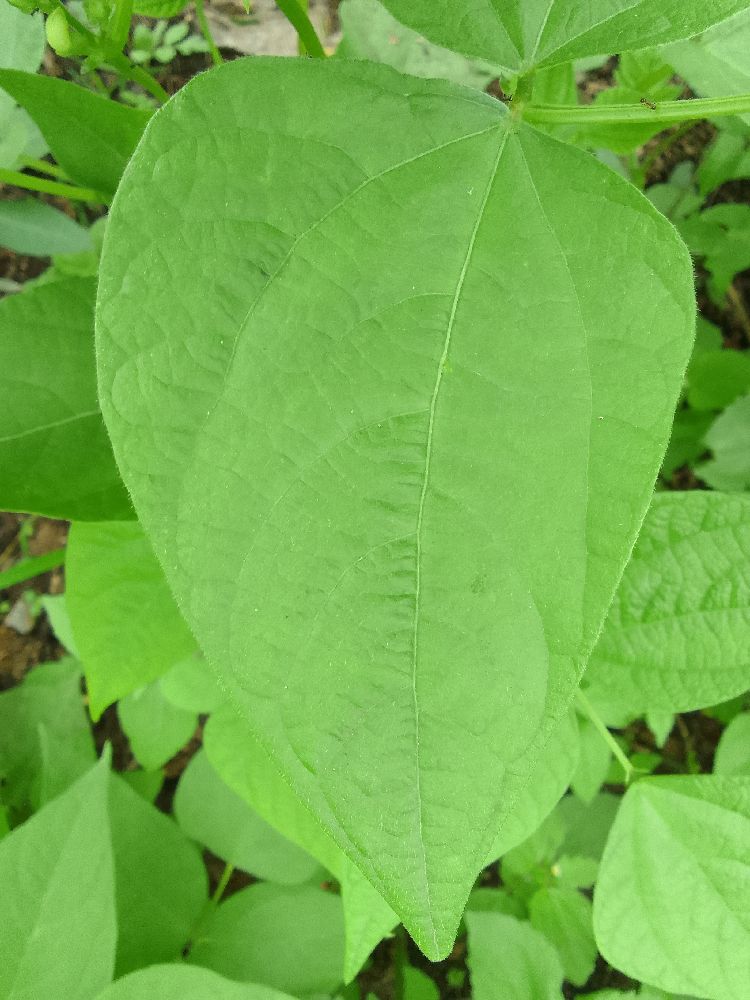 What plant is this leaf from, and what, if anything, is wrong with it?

common bean, healthy
